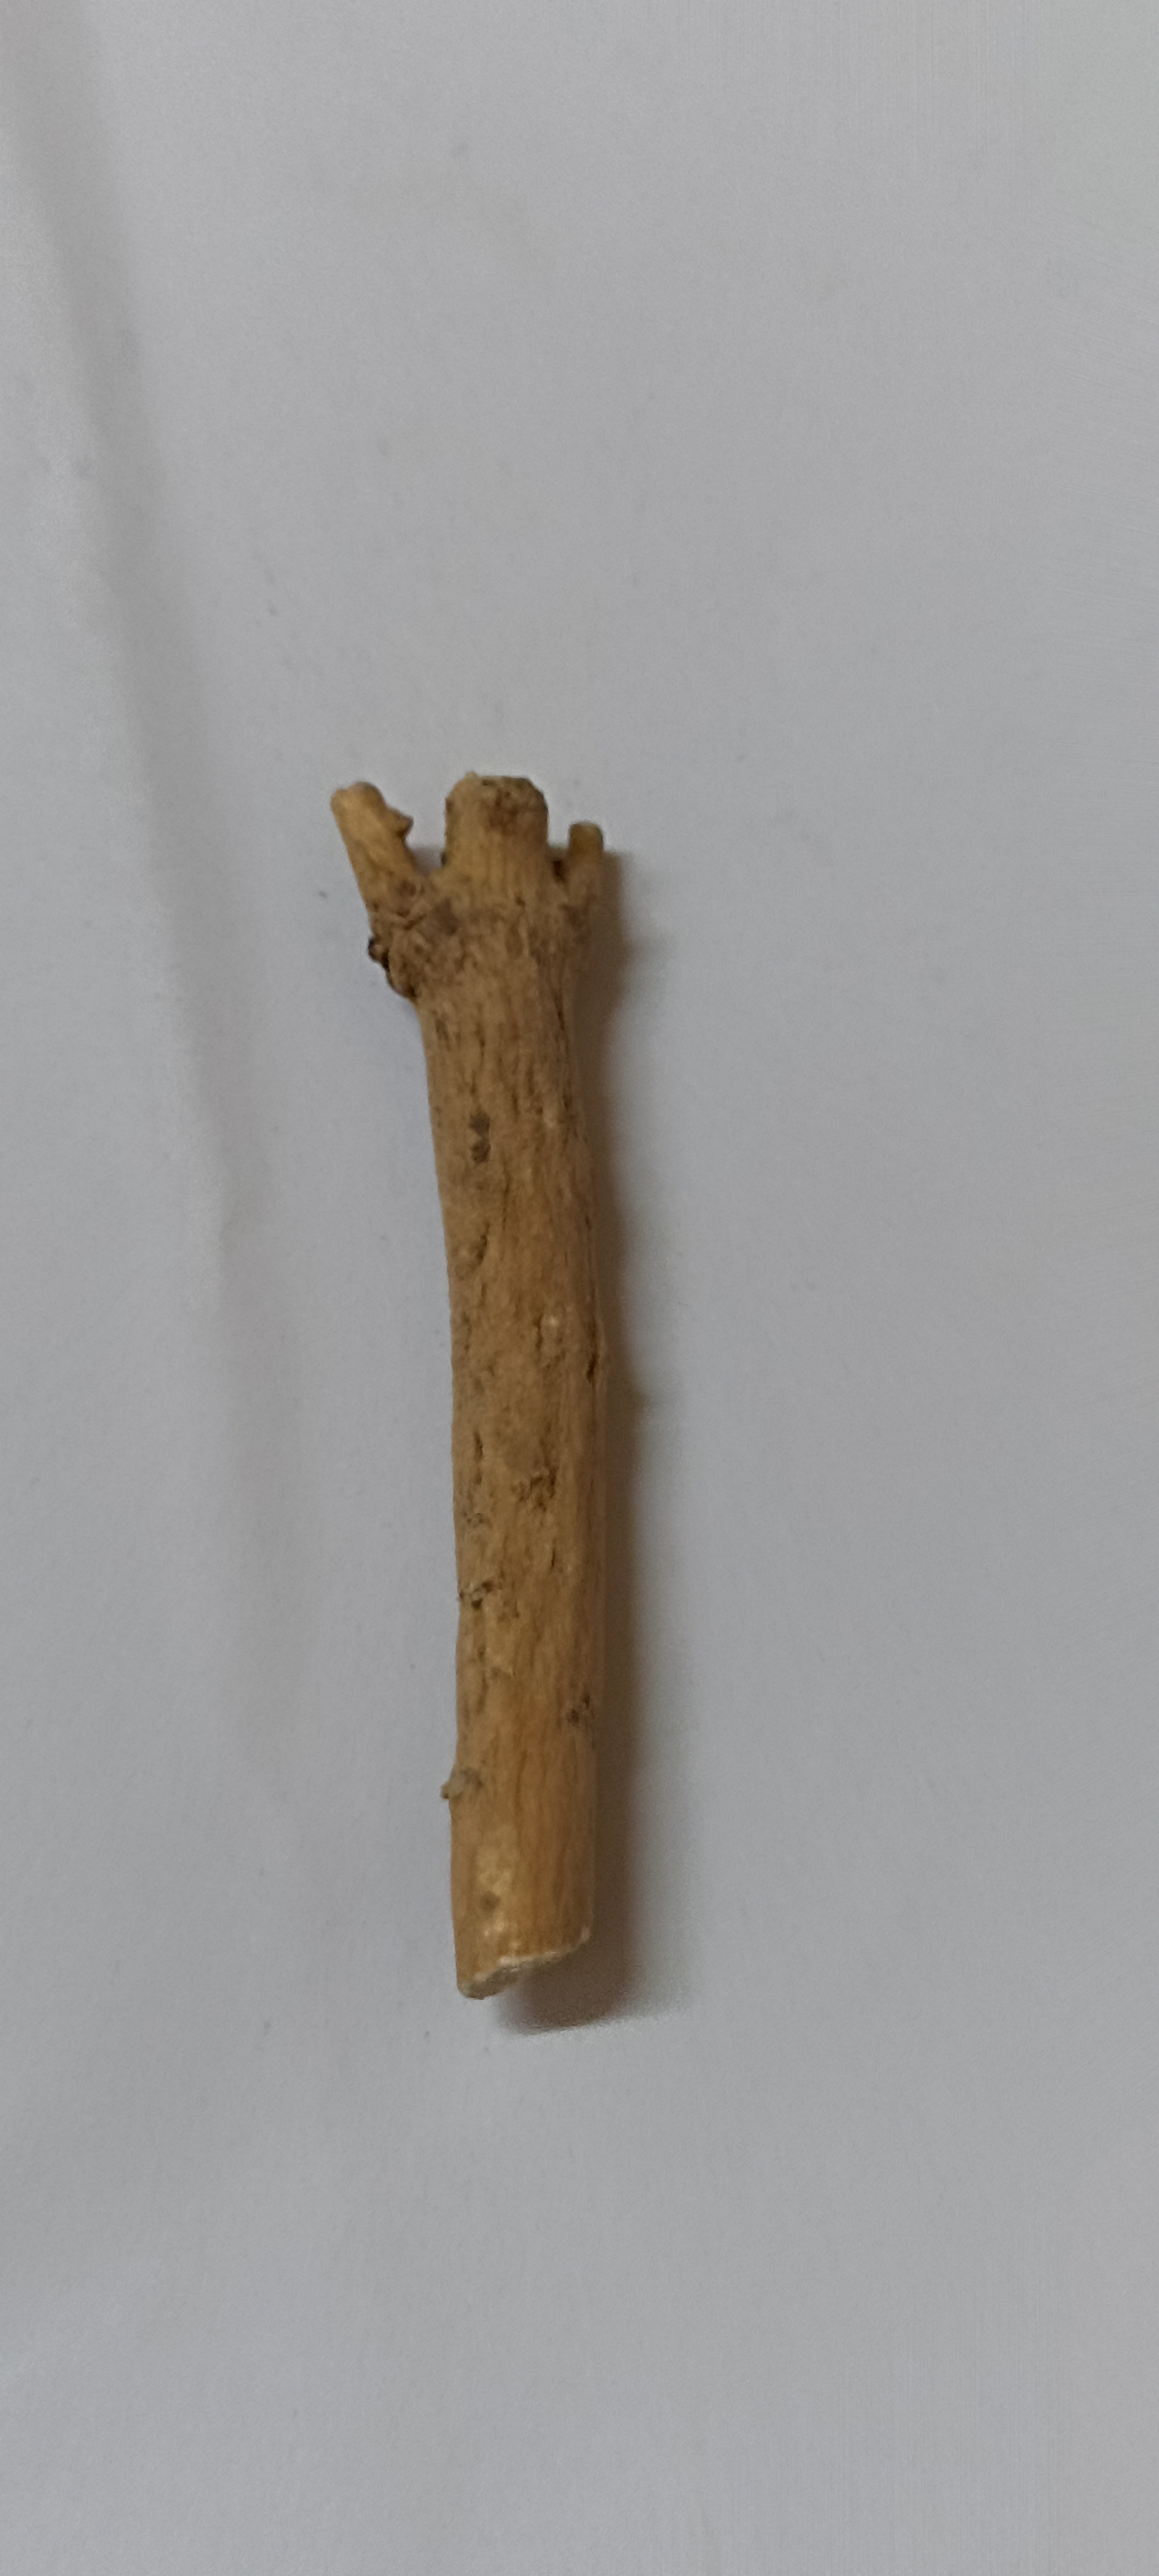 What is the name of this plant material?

ashwagandha
